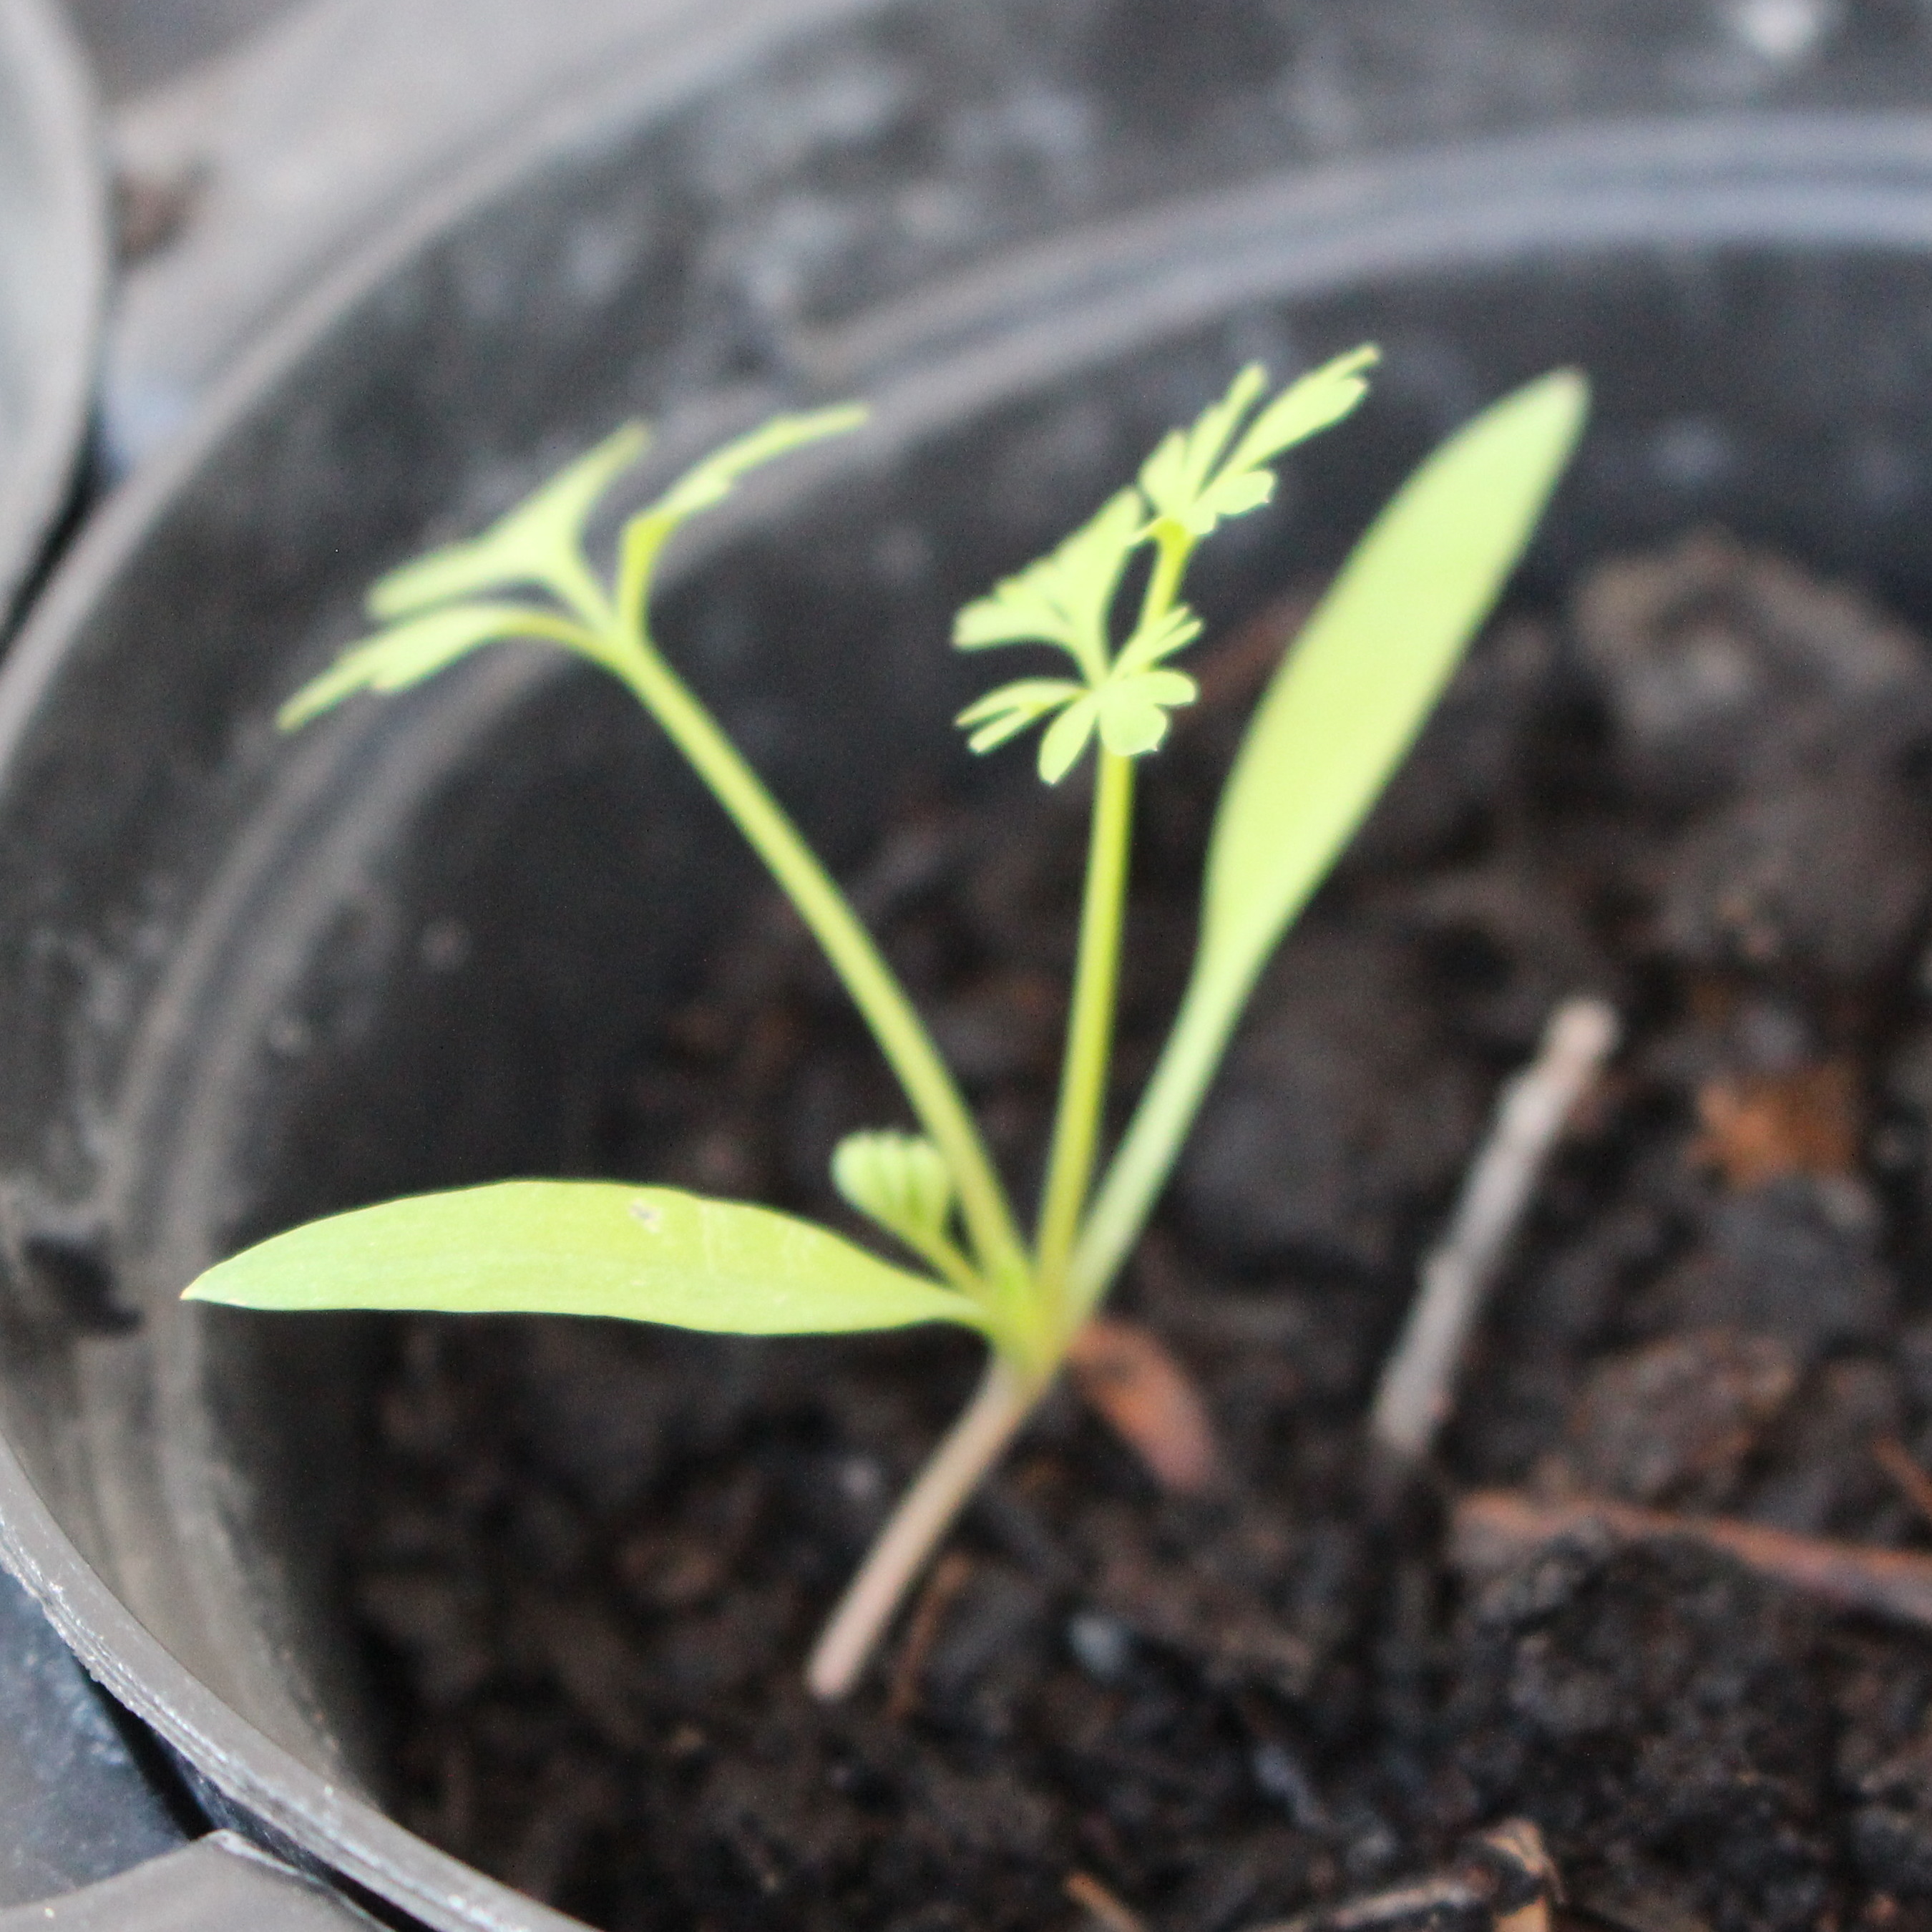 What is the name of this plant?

Fumaria officinalis
